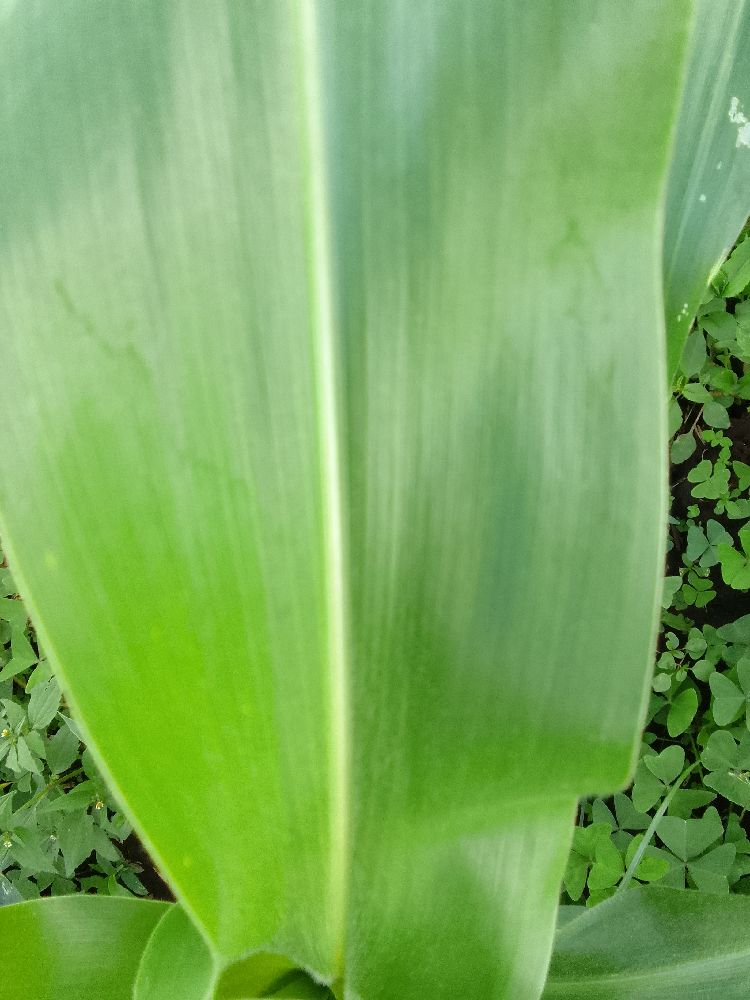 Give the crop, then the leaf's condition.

maize, healthy
